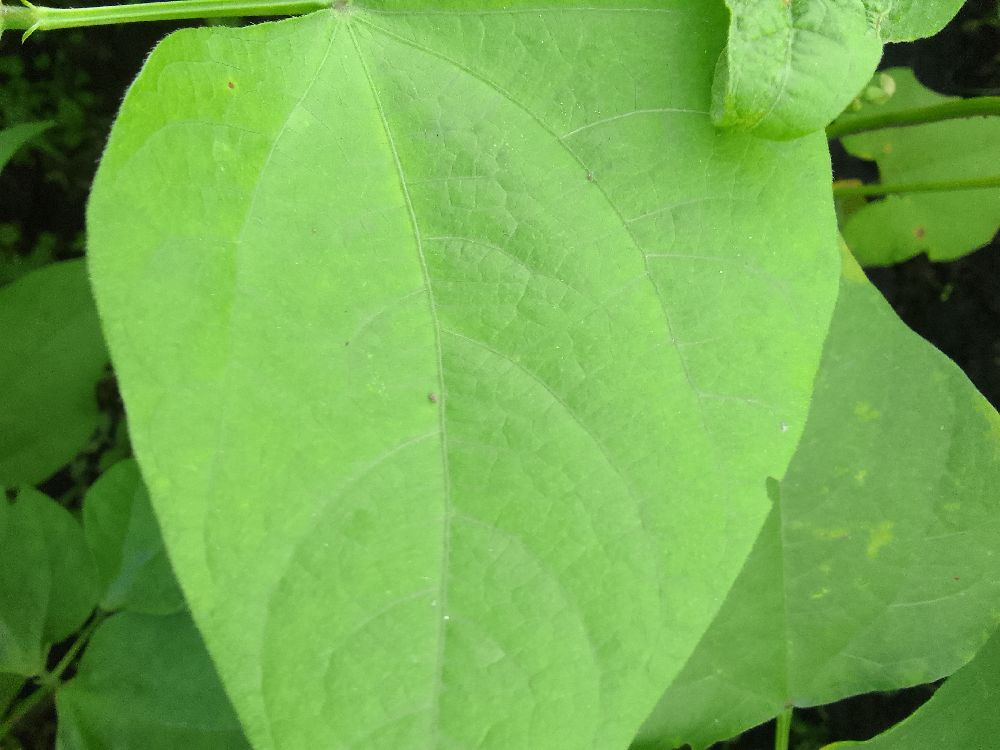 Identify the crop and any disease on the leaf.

common bean, healthy
